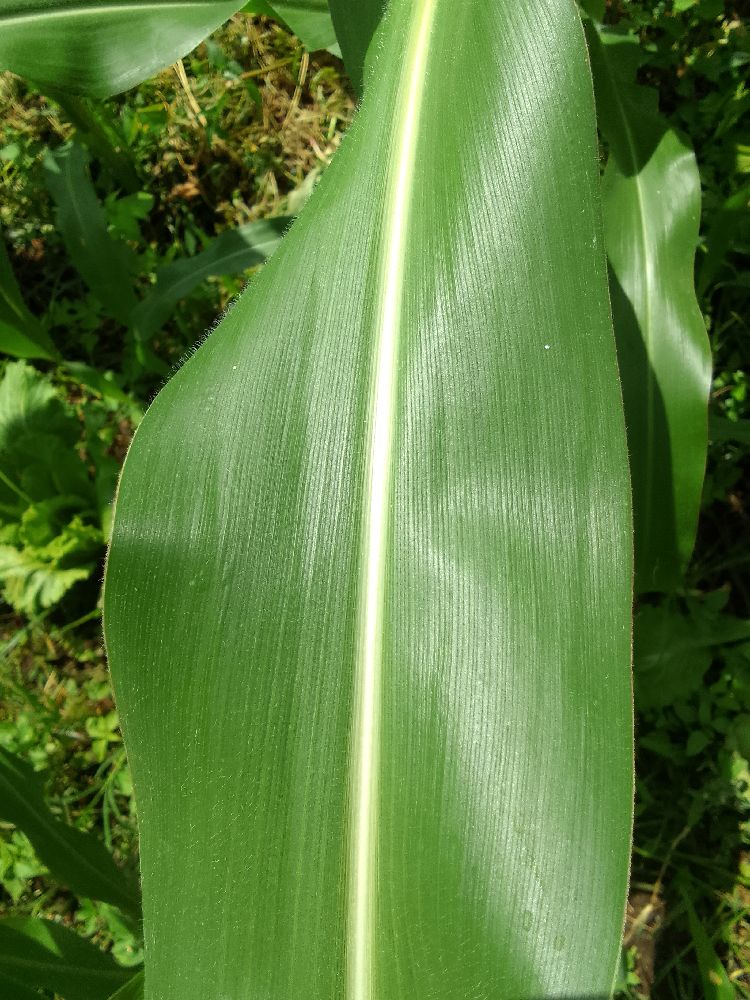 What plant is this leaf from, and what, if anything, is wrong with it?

maize, healthy
